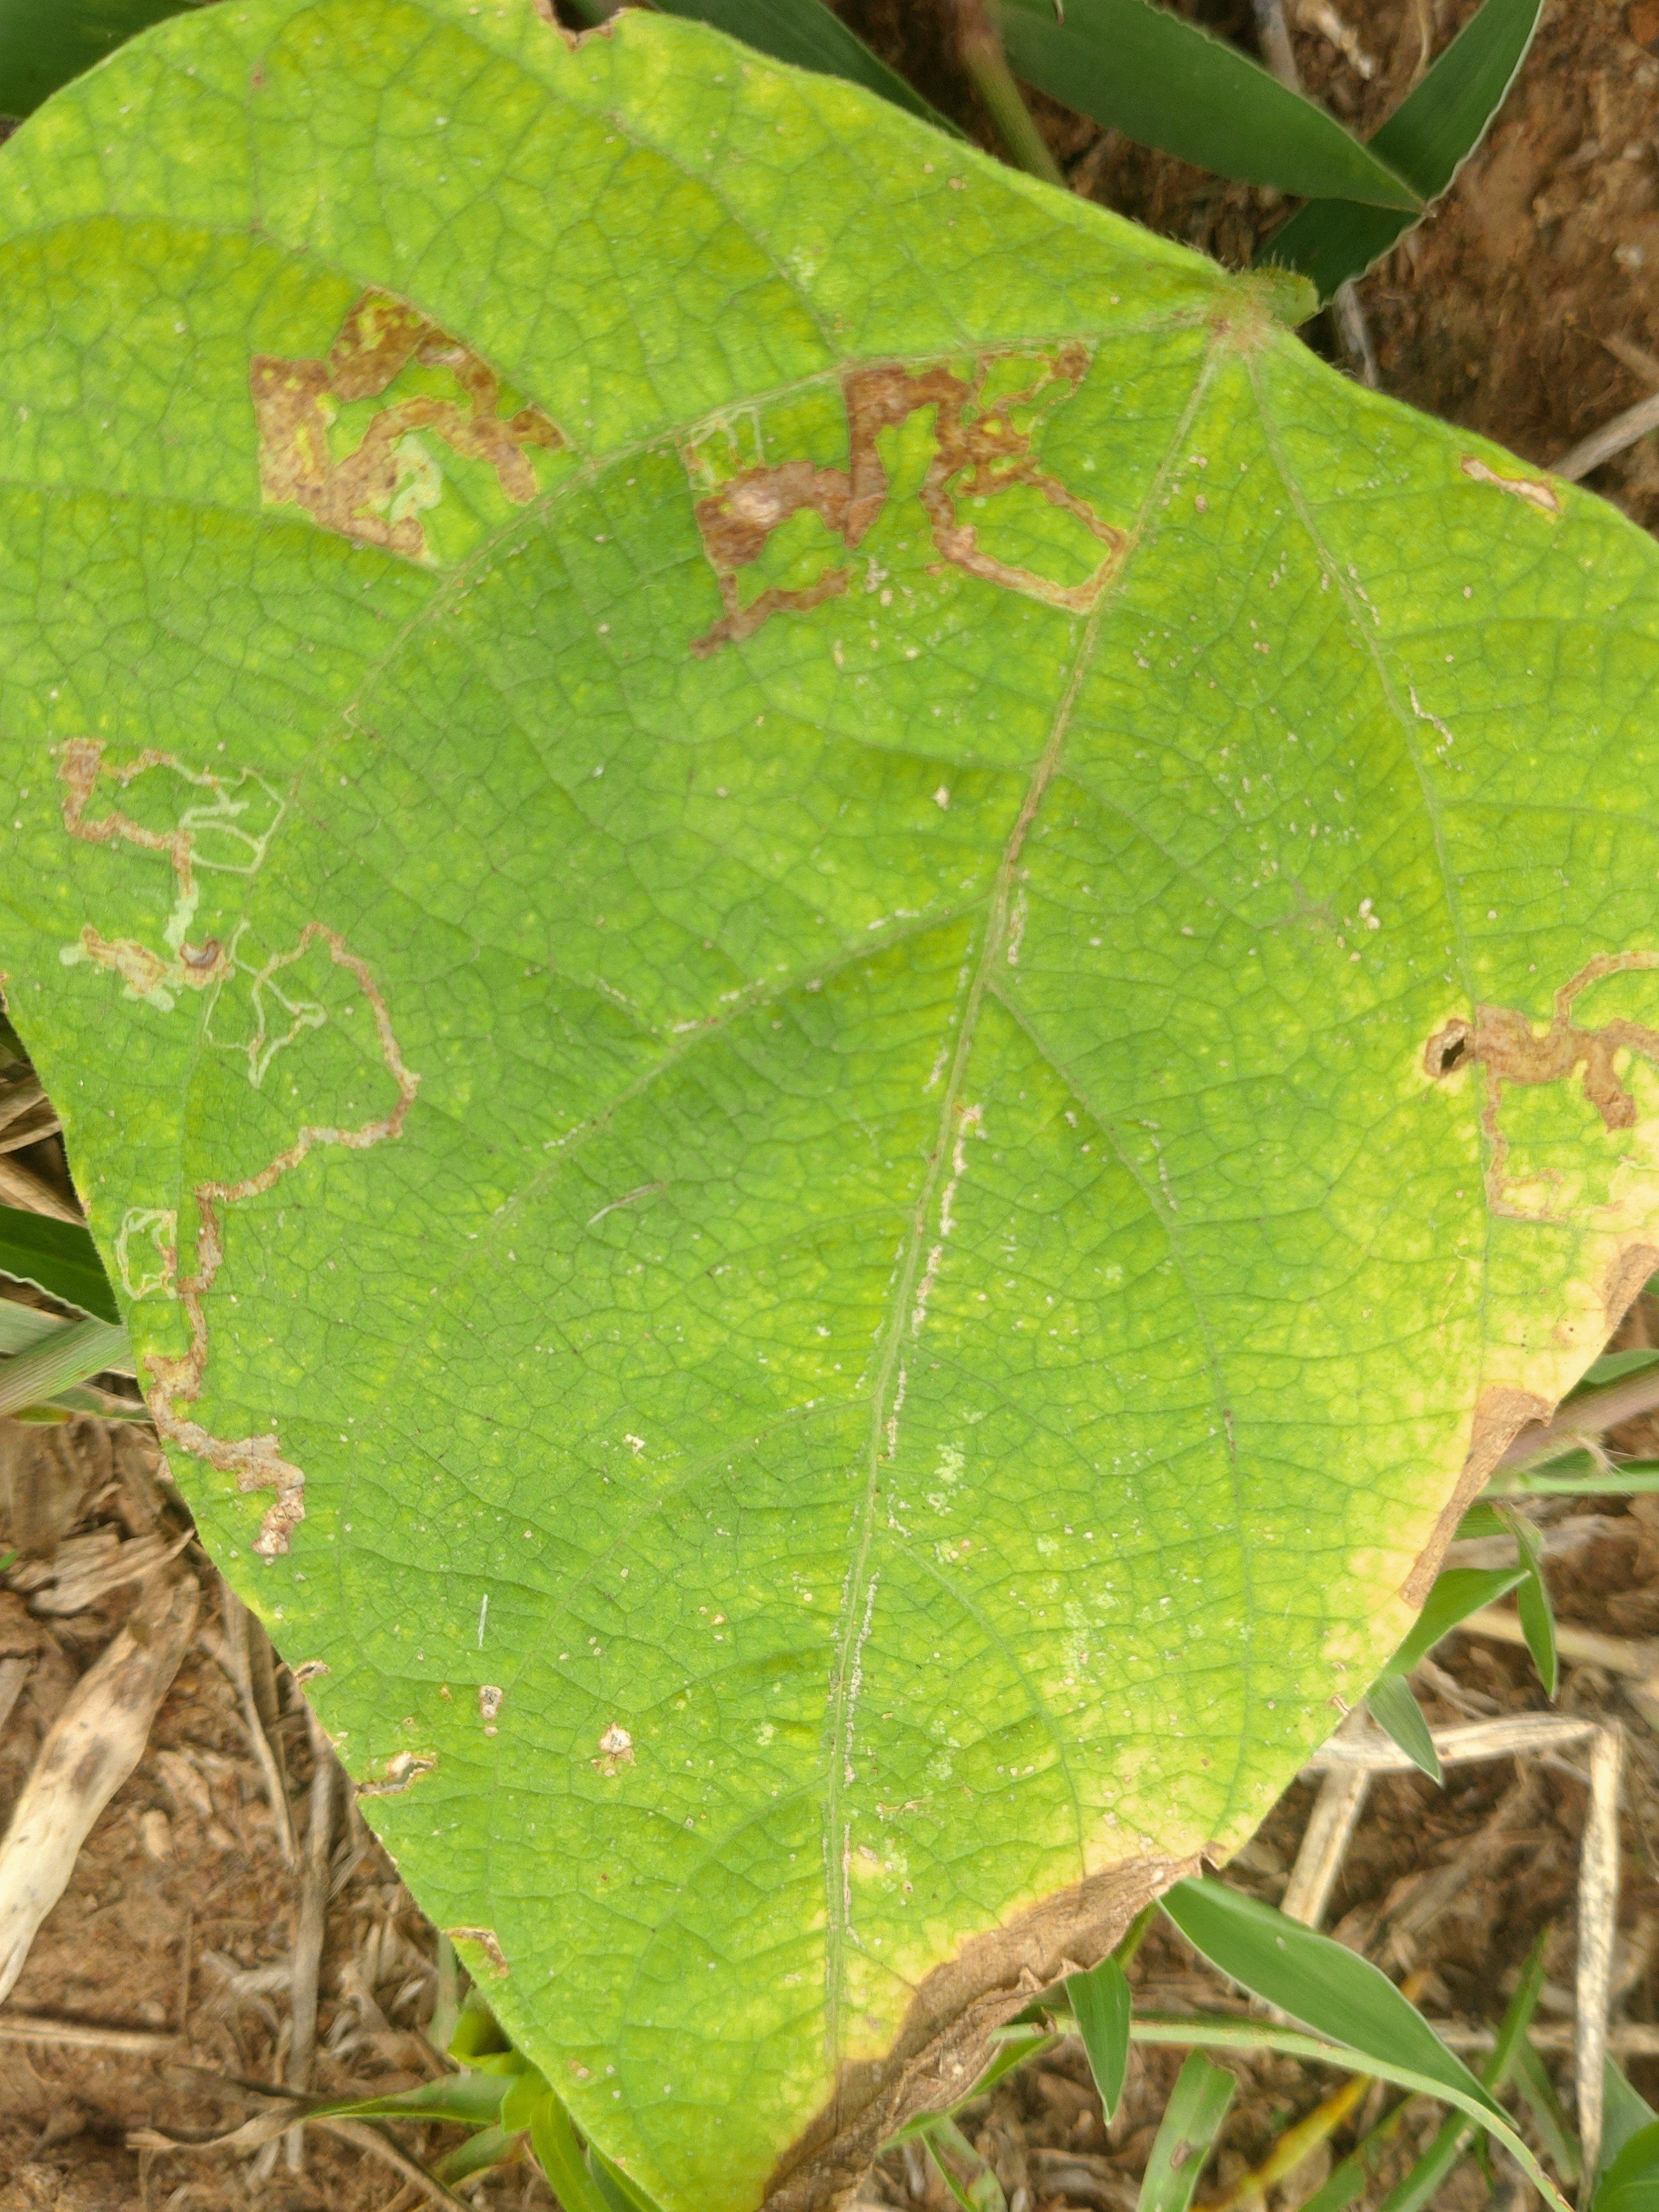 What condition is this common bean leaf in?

rust
